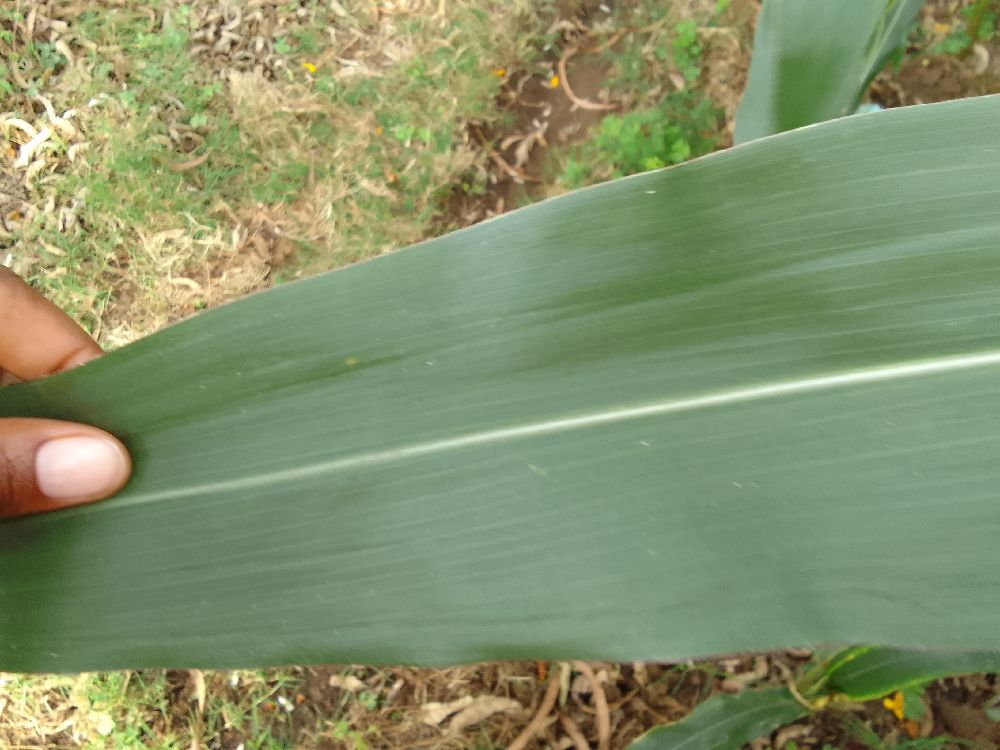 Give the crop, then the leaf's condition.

maize, healthy
